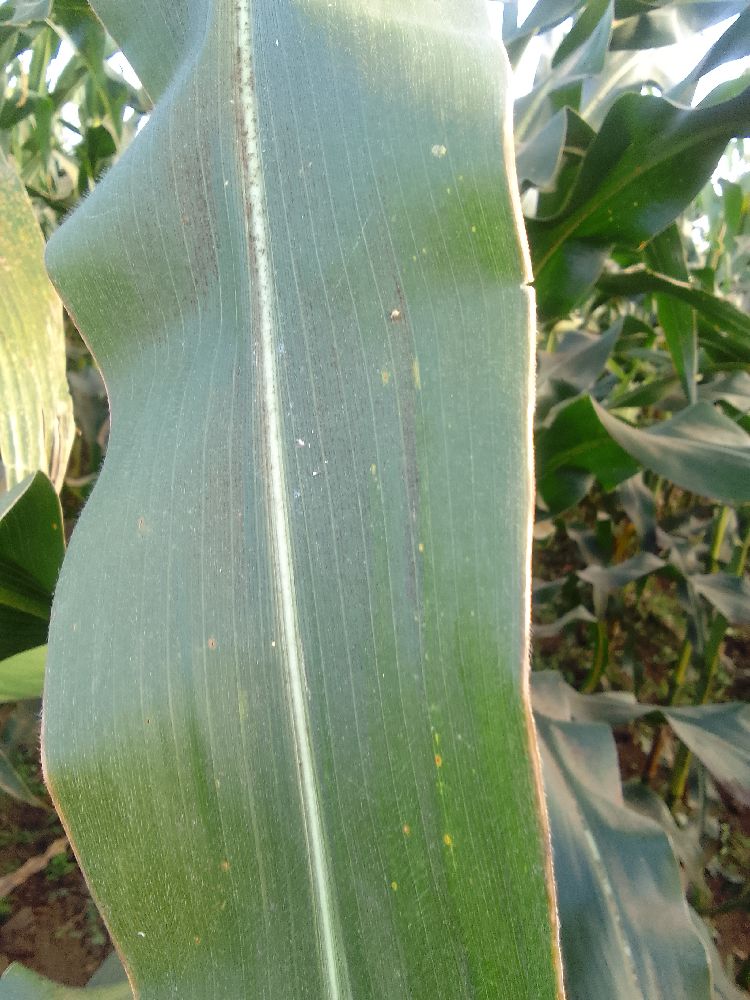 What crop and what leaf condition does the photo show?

maize, healthy
